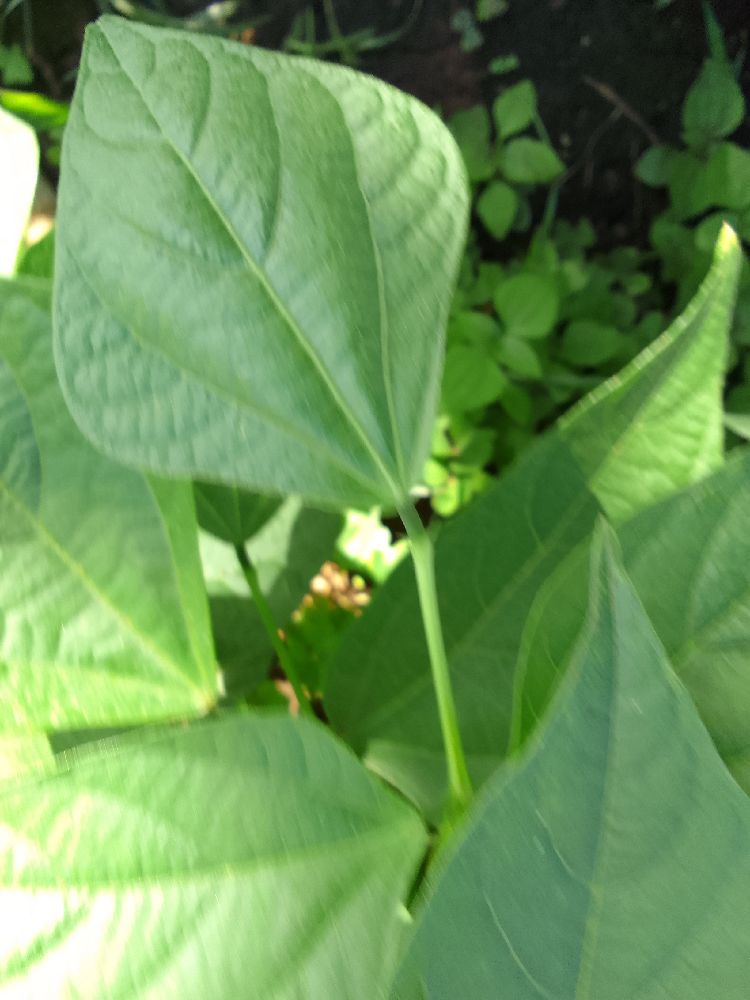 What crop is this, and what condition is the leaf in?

common bean, healthy
